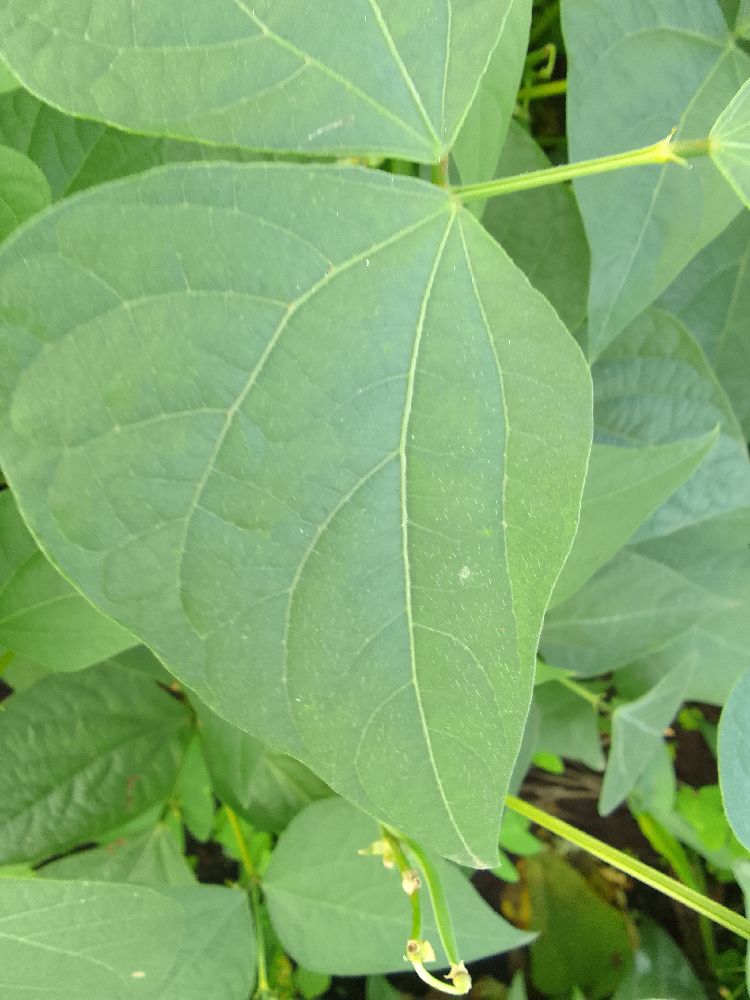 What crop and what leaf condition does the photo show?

common bean, healthy
